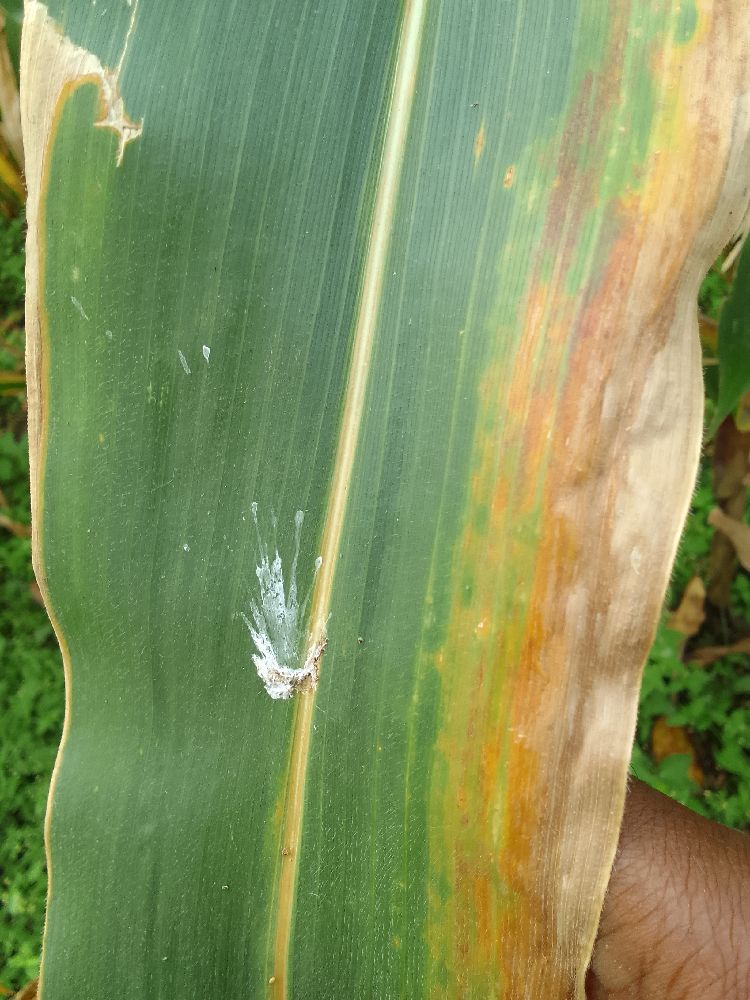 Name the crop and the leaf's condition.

maize, maize lethal necrosis
